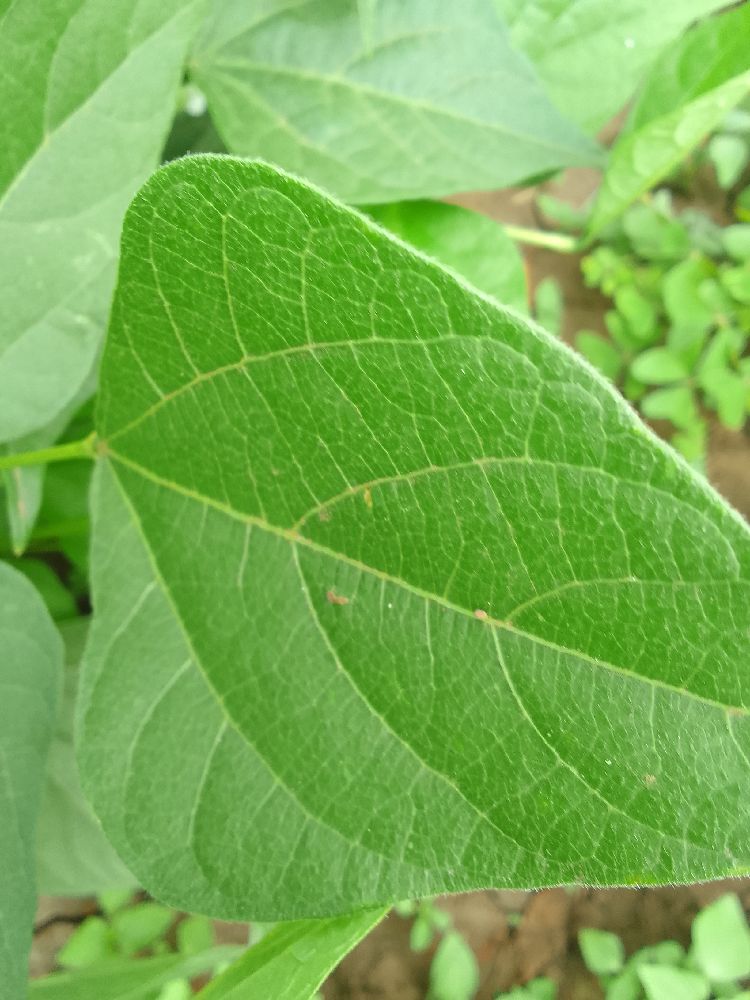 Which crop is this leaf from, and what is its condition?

common bean, healthy
